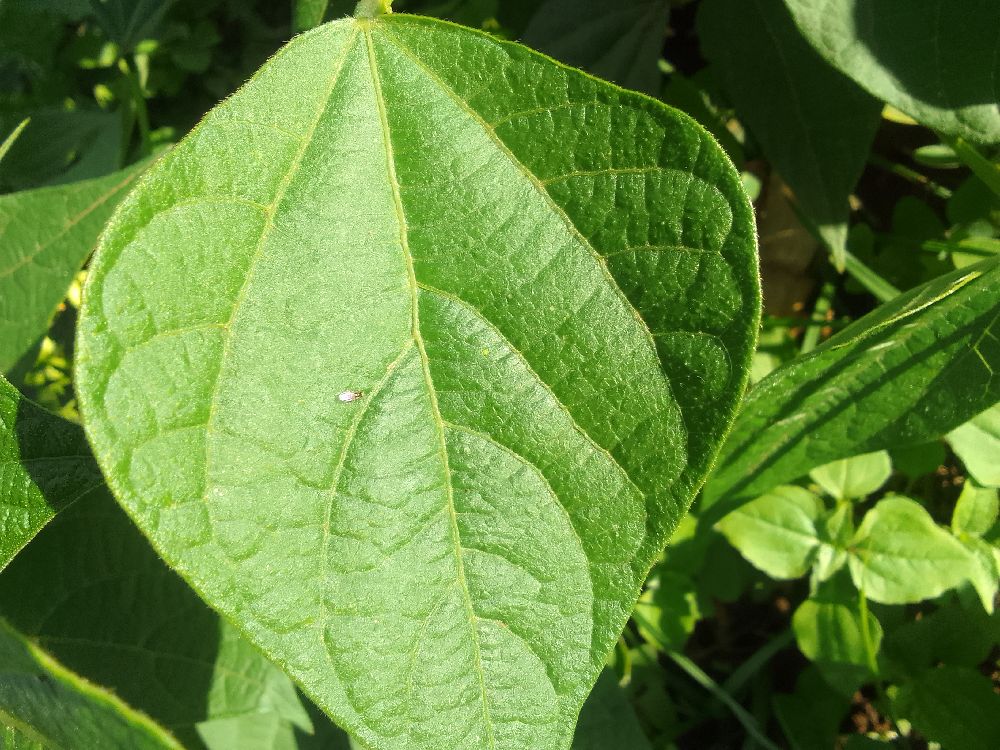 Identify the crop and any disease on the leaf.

common bean, healthy
